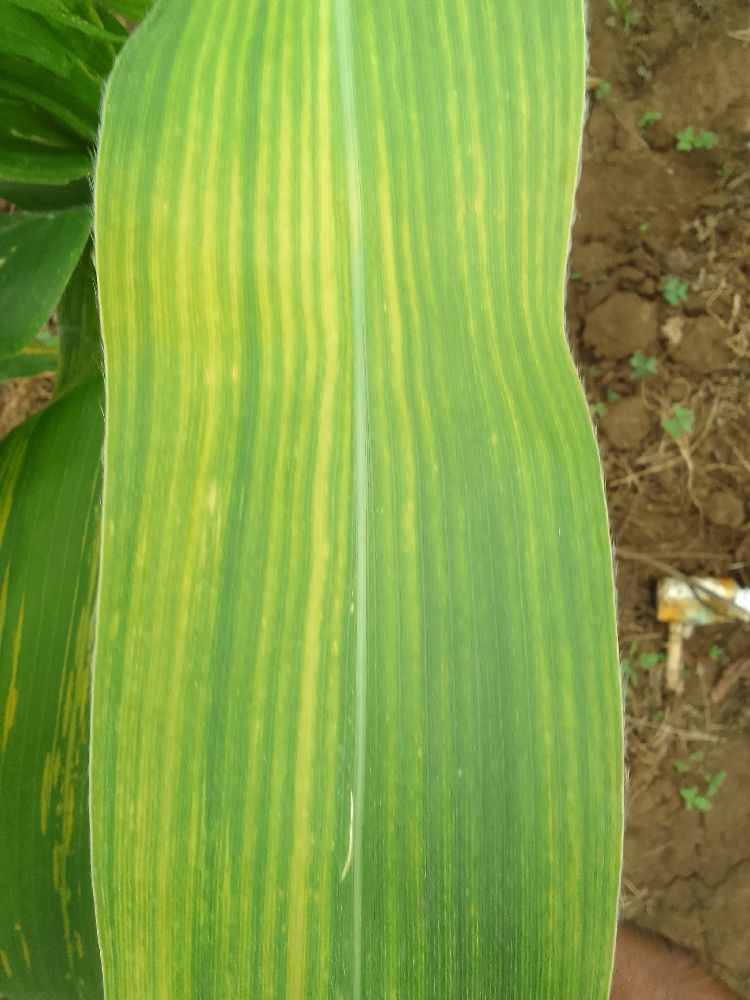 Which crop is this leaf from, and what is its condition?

maize, maize lethal necrosis
